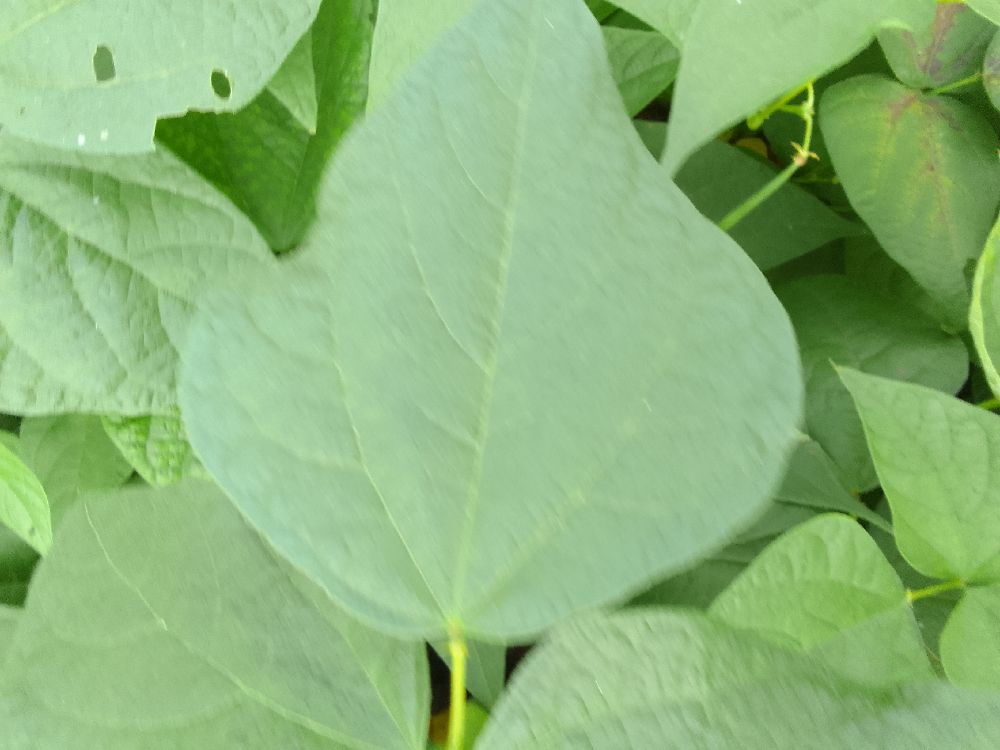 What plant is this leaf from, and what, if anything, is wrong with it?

common bean, healthy
